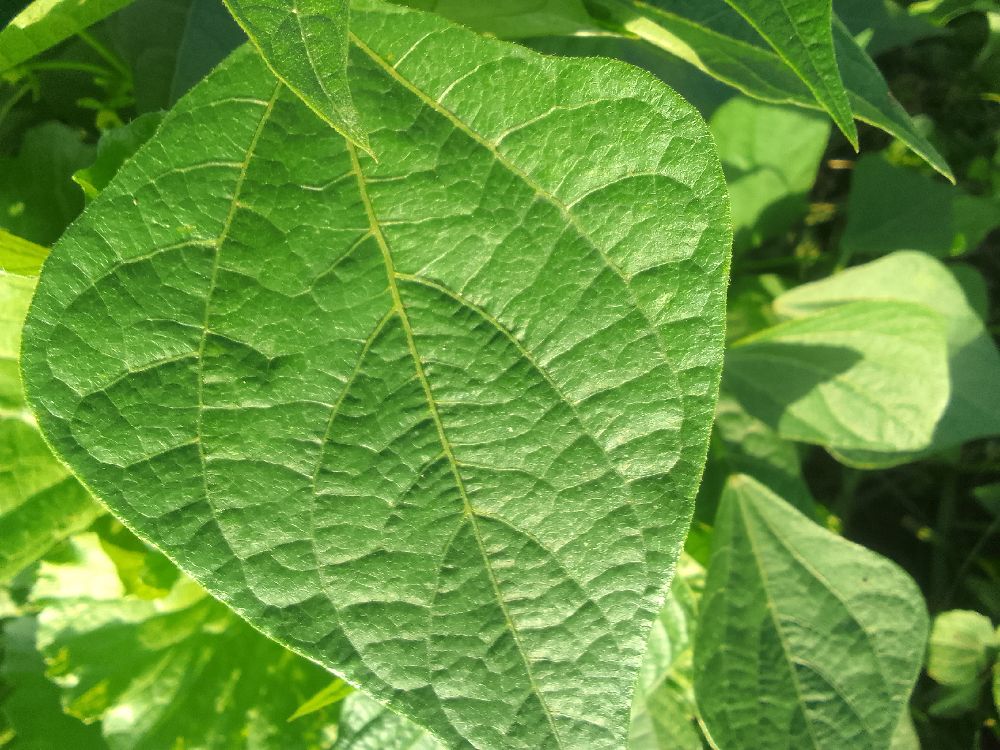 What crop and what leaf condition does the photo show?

common bean, healthy
